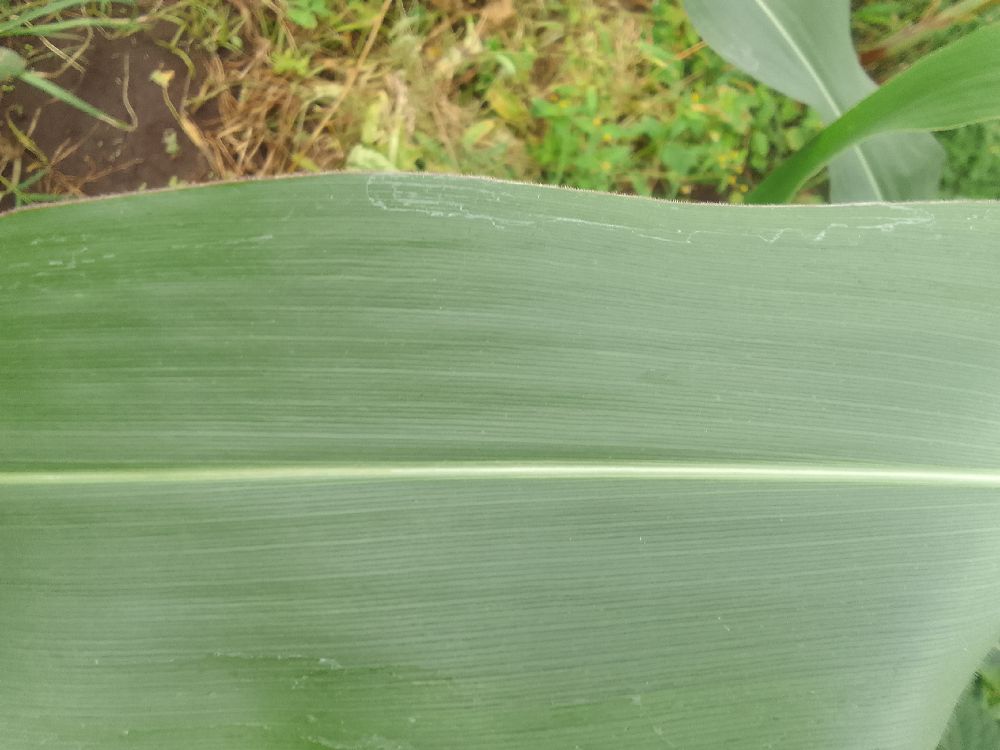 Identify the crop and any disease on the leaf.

maize, healthy
